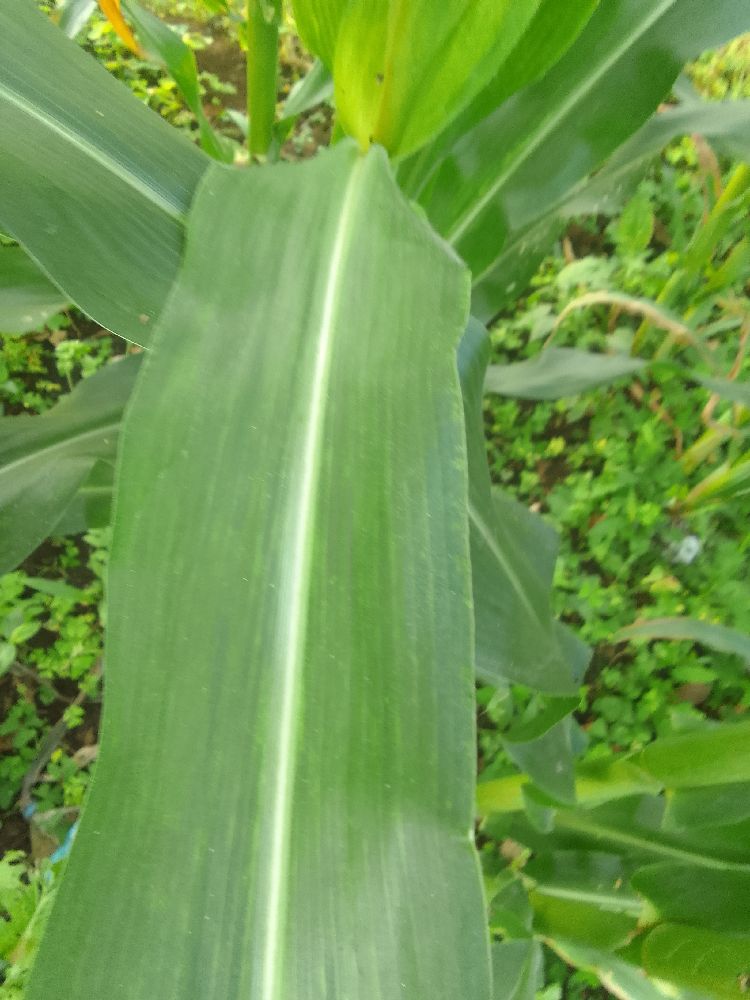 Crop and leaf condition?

maize, healthy
